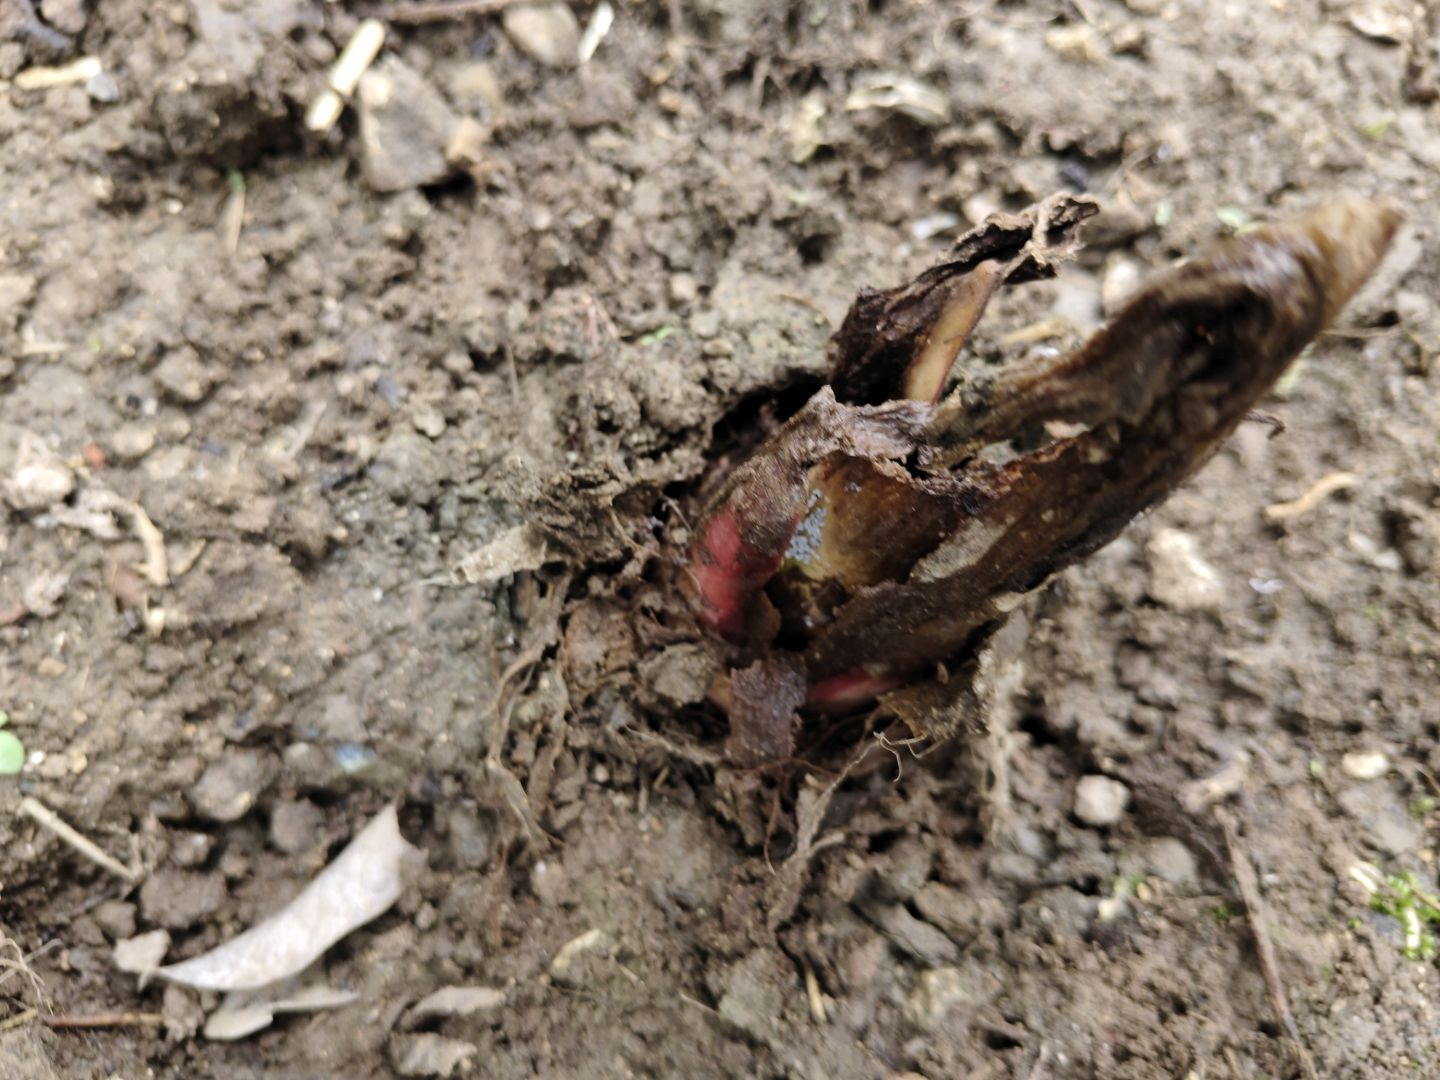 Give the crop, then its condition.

taro, root rot
